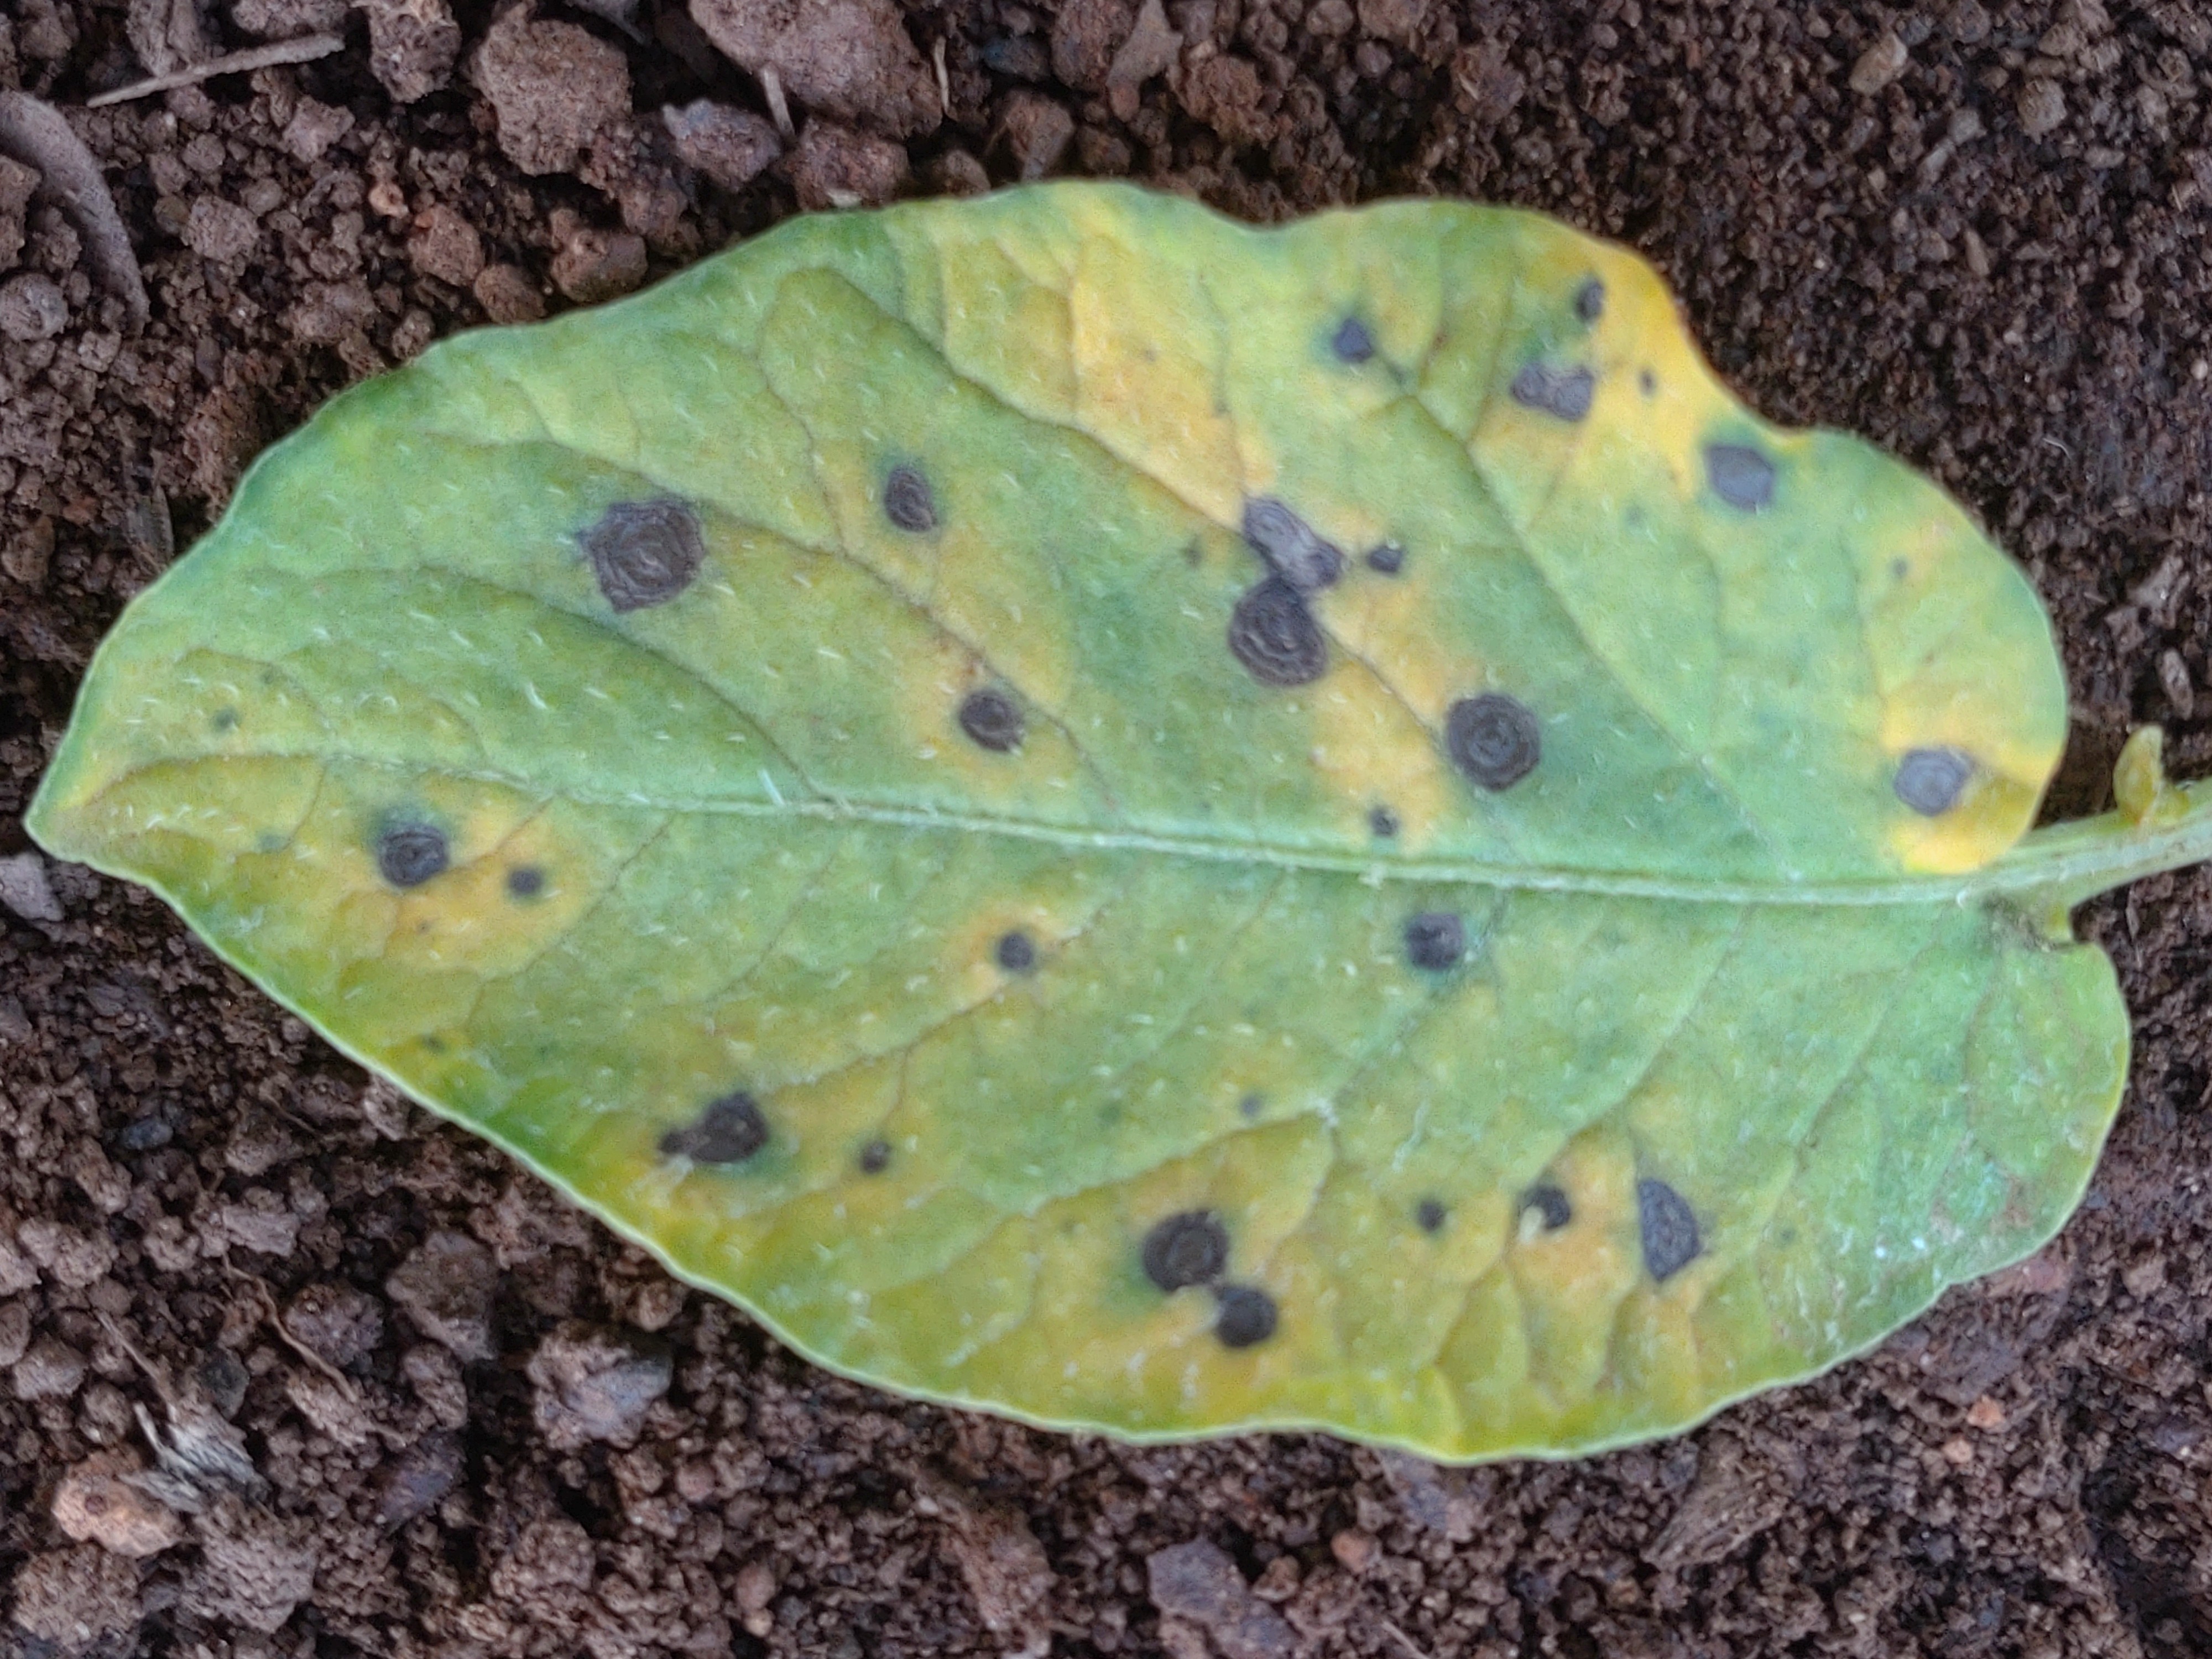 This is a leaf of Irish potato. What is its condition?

late blight
